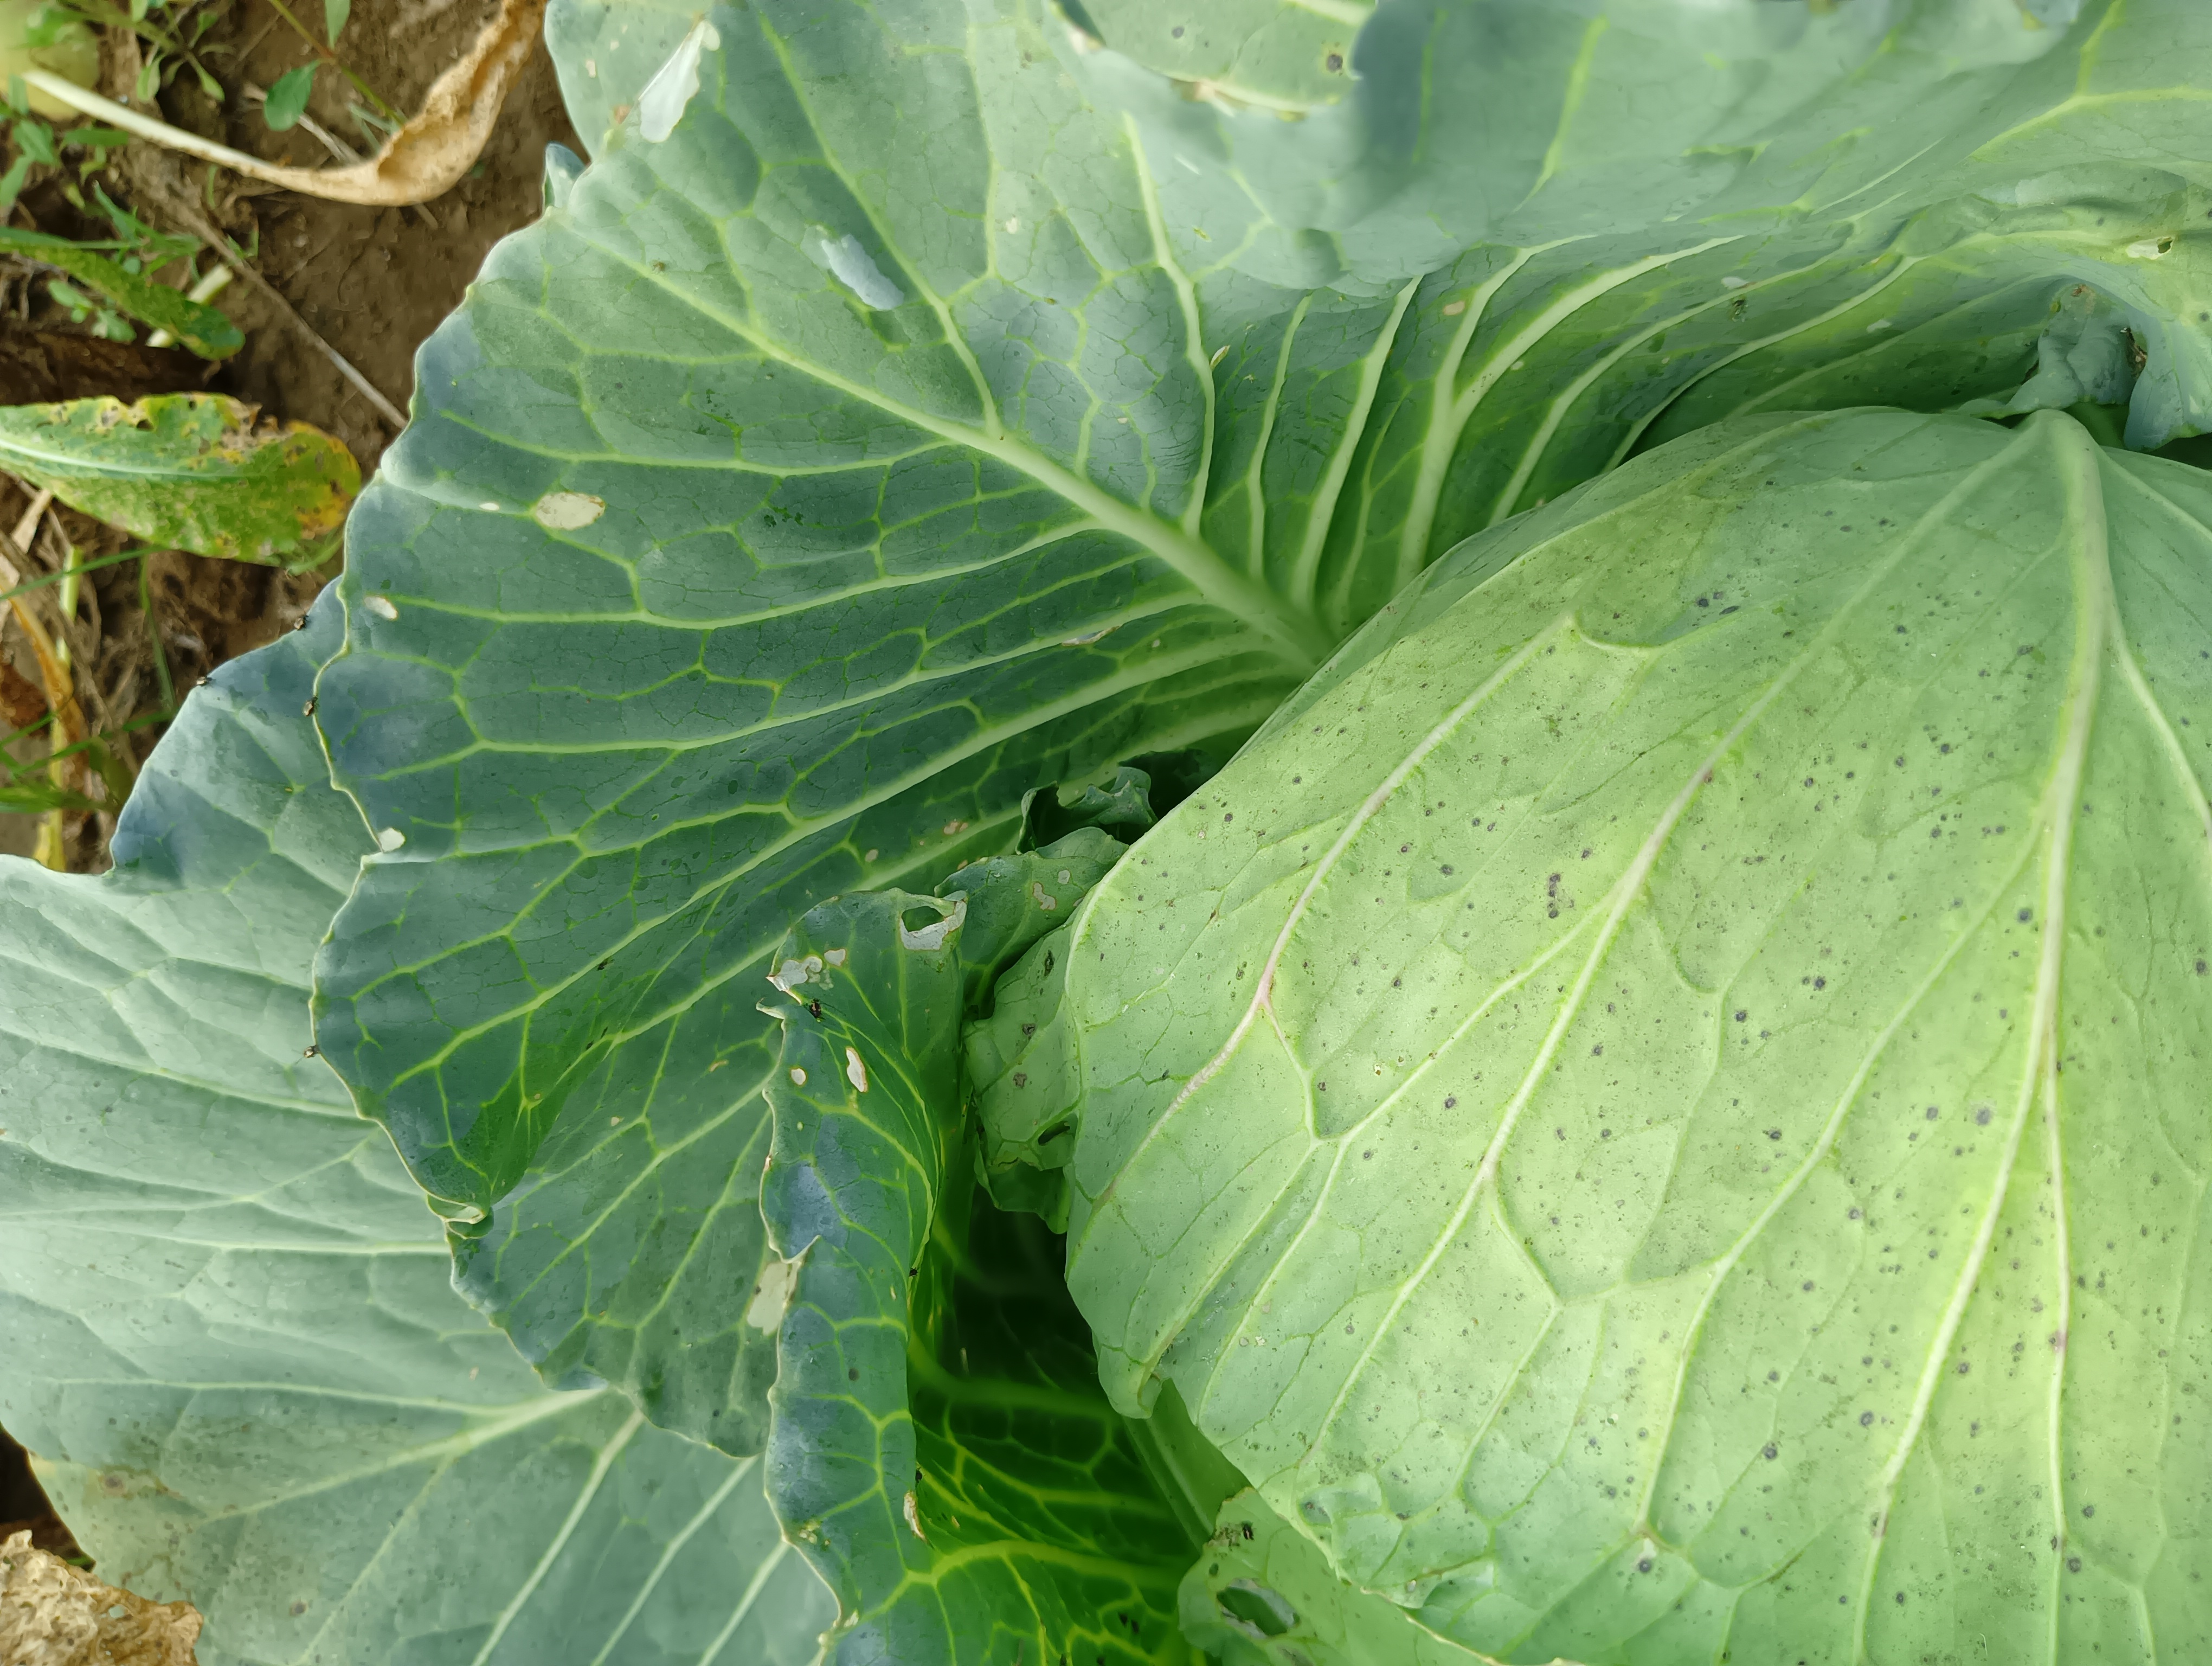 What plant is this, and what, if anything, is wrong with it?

cabbage, healthy
